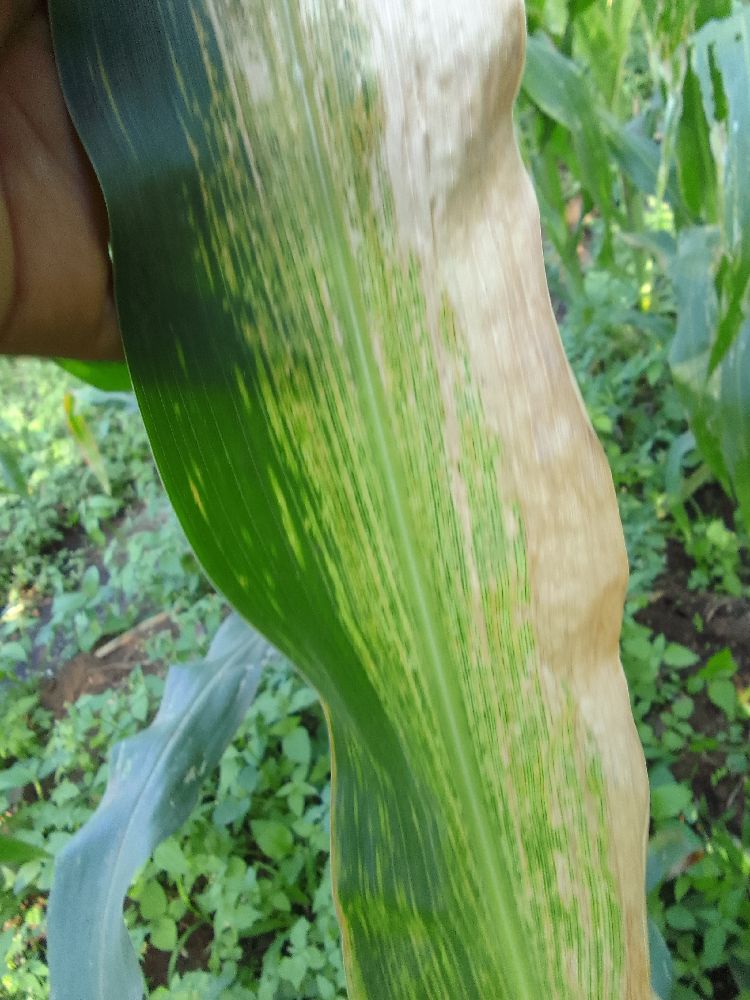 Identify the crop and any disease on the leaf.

maize, maize lethal necrosis
